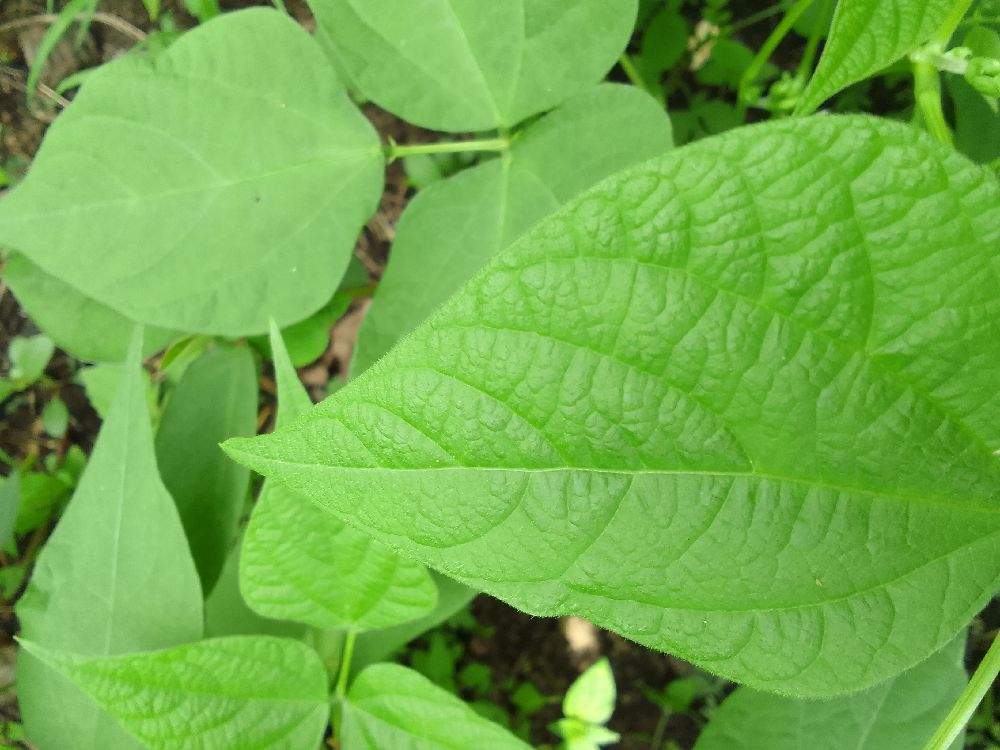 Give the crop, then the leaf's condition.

common bean, healthy
